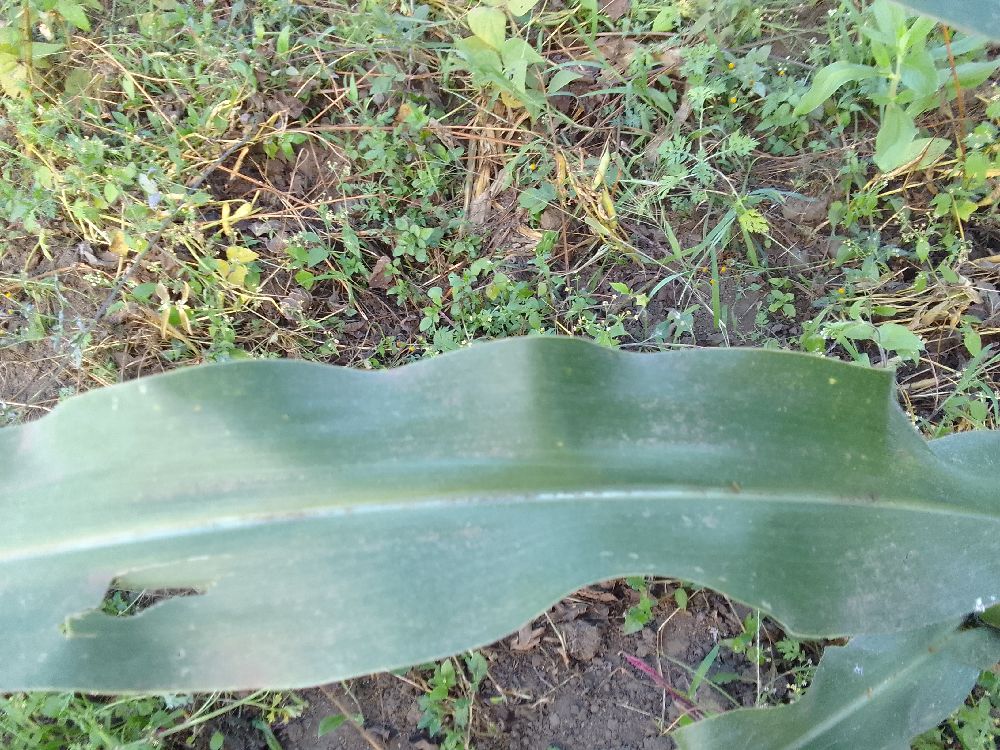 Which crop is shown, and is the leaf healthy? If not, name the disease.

maize, healthy
